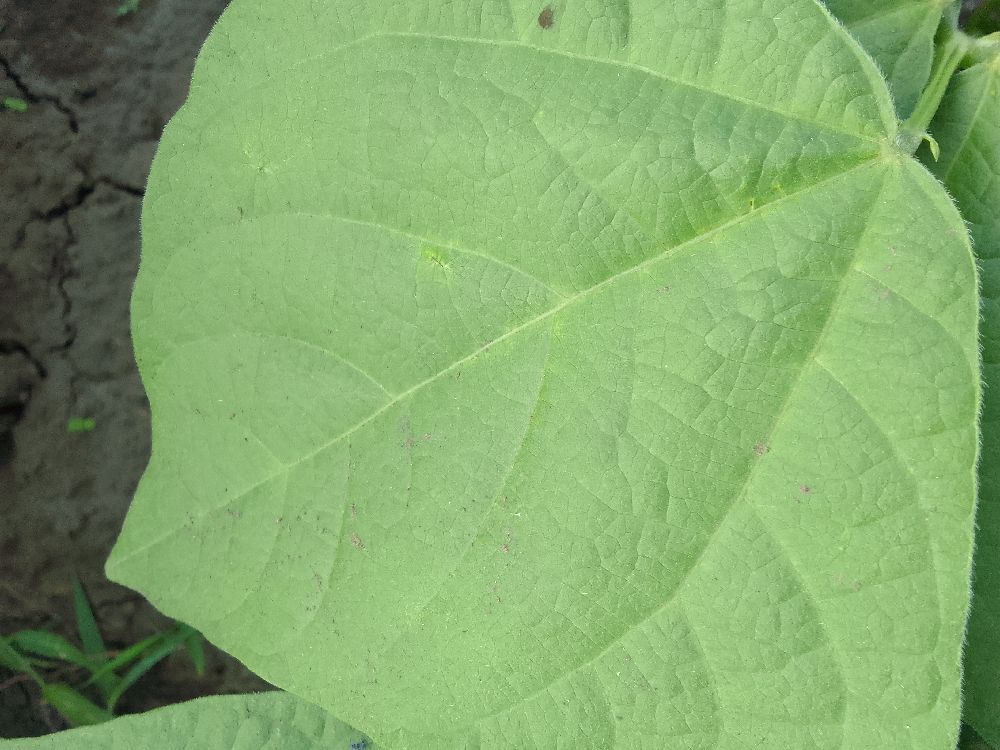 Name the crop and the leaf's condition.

common bean, healthy
